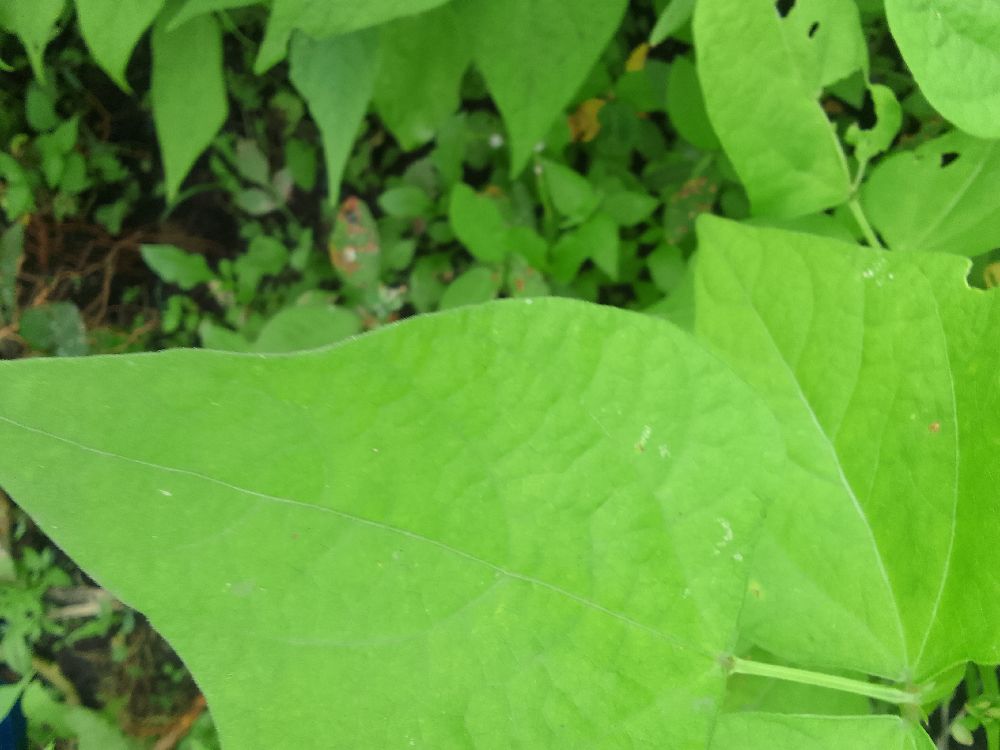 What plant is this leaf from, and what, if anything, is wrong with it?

common bean, healthy
